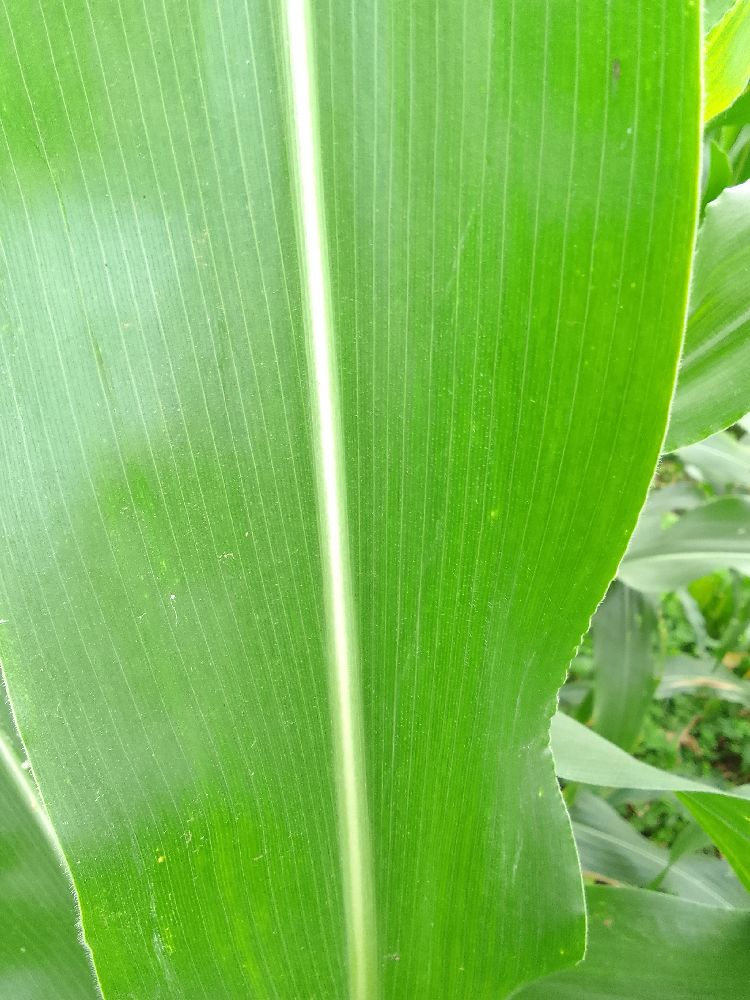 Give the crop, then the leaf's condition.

maize, healthy
